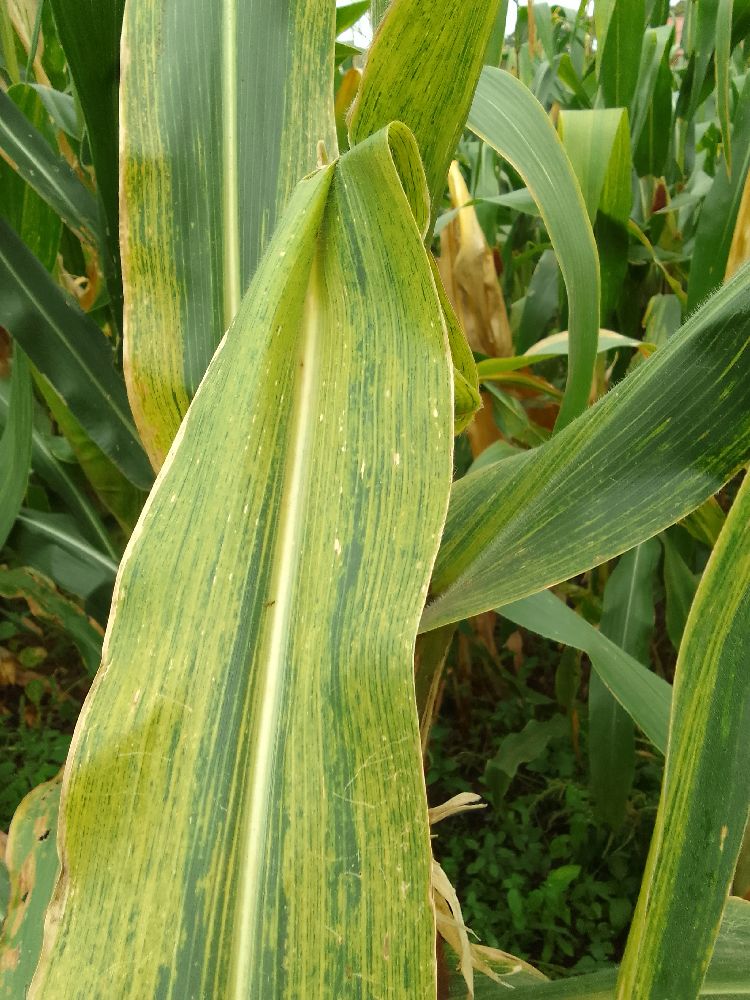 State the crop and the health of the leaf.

maize, maize lethal necrosis
